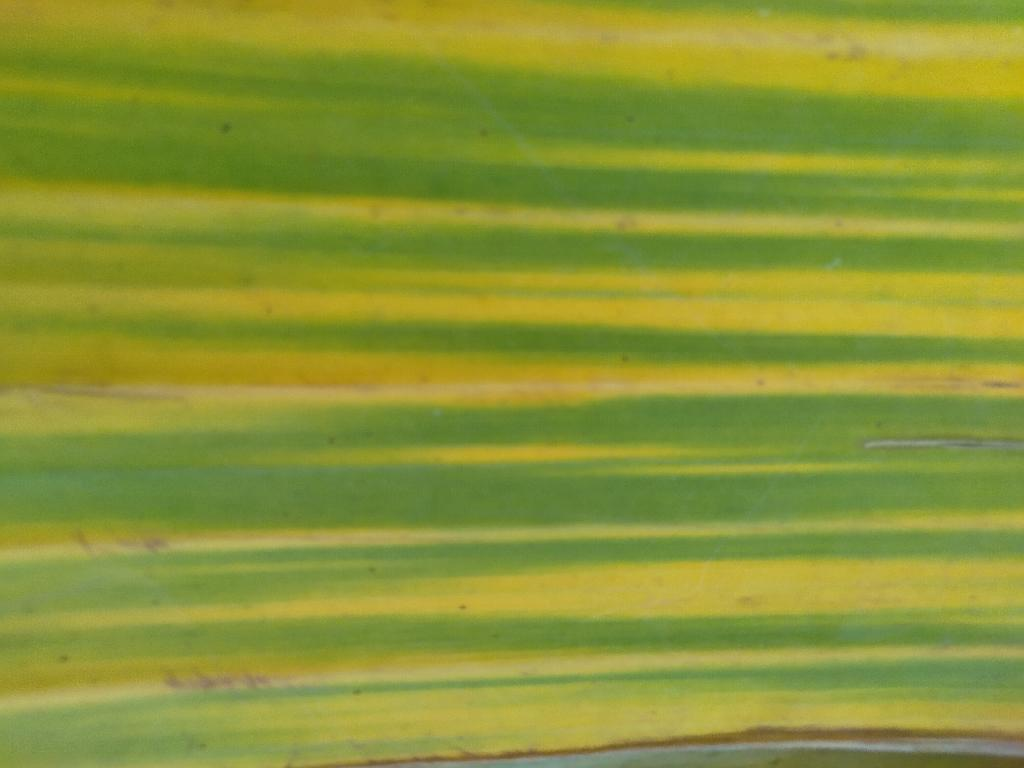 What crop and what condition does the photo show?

banana, fusarium wilt race 1
